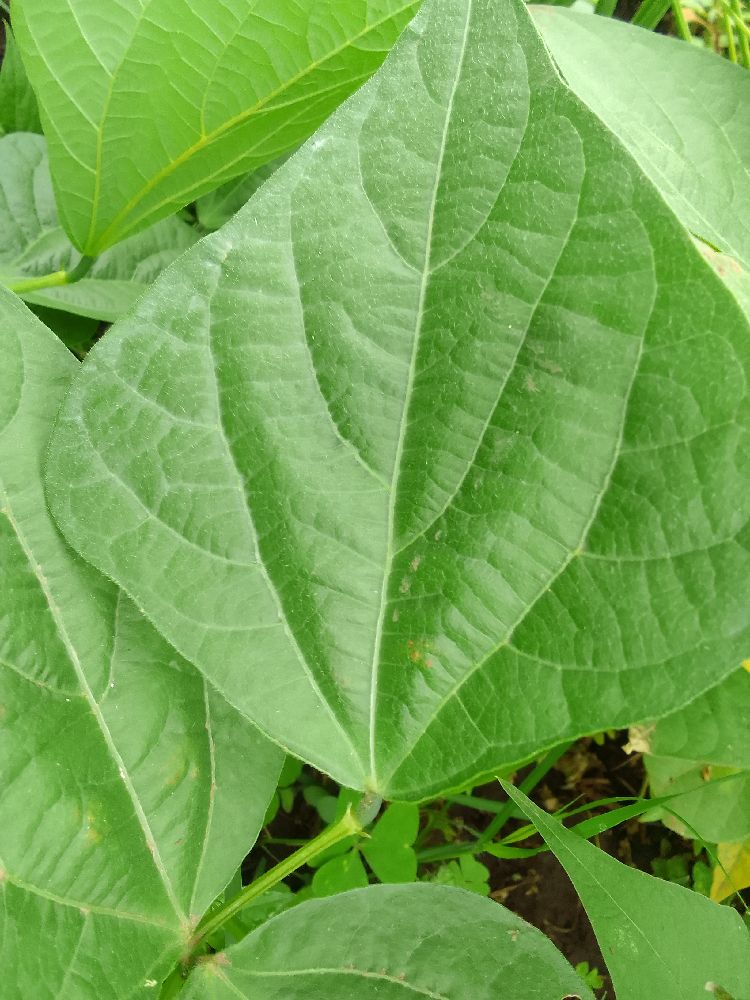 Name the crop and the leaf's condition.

common bean, healthy
